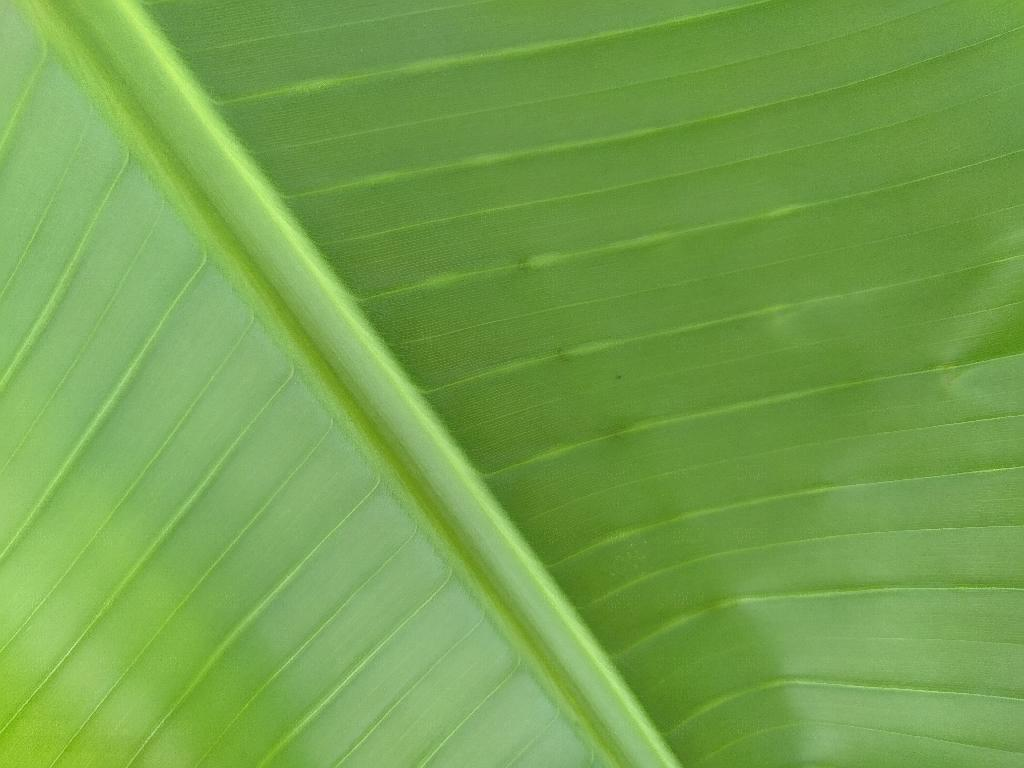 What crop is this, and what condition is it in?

banana, healthy
